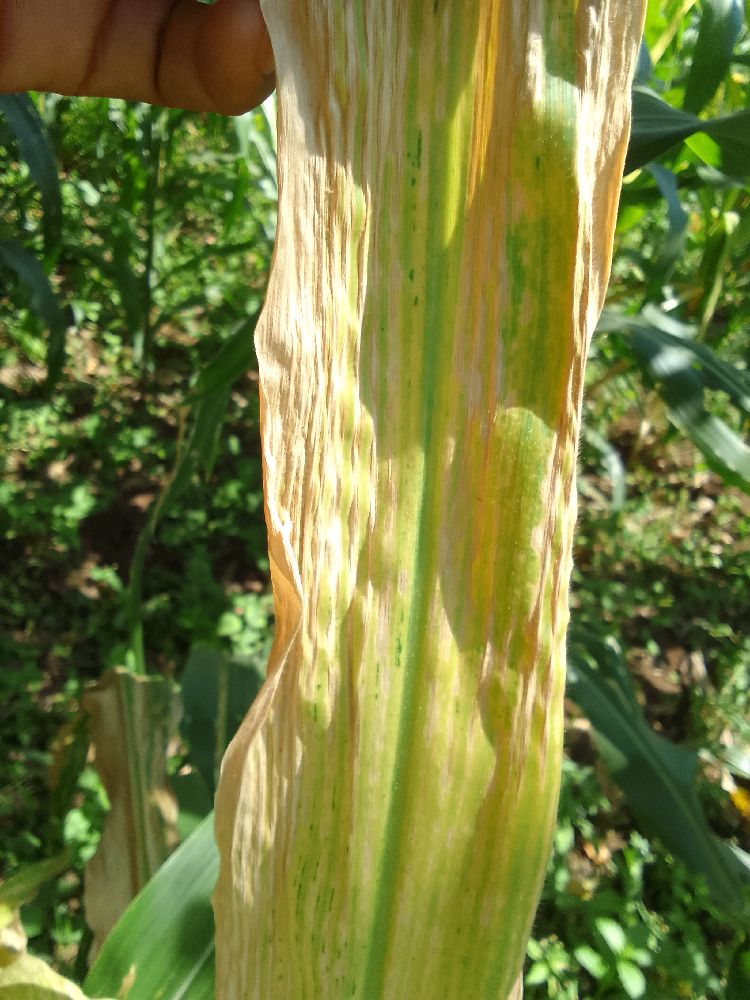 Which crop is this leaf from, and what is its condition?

maize, maize lethal necrosis
